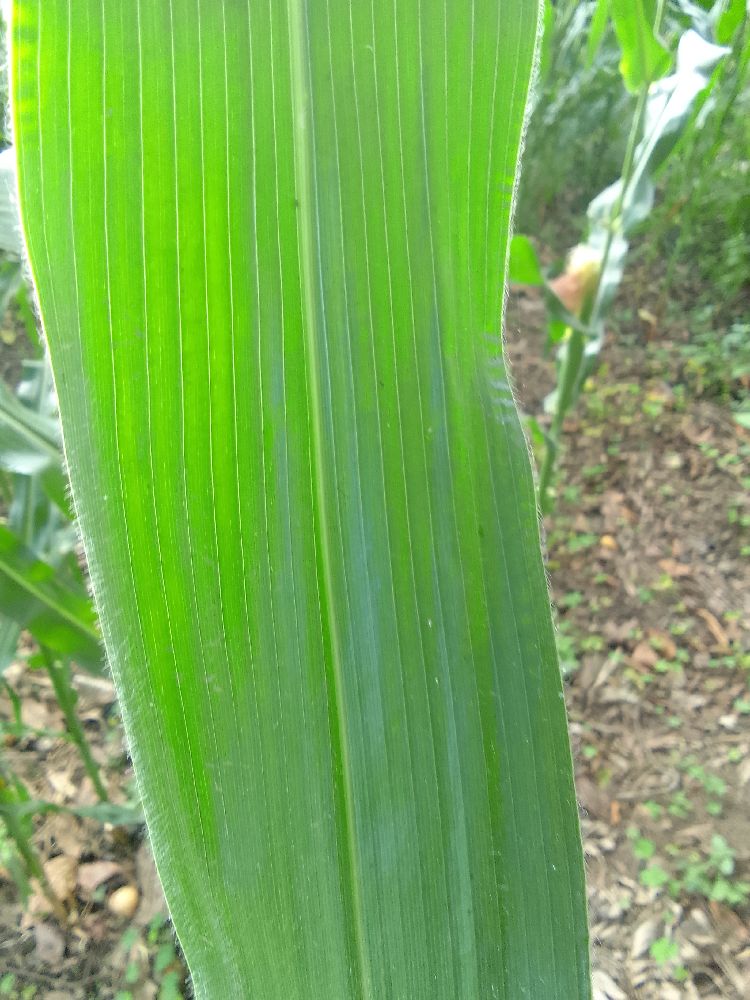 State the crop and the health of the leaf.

maize, healthy
